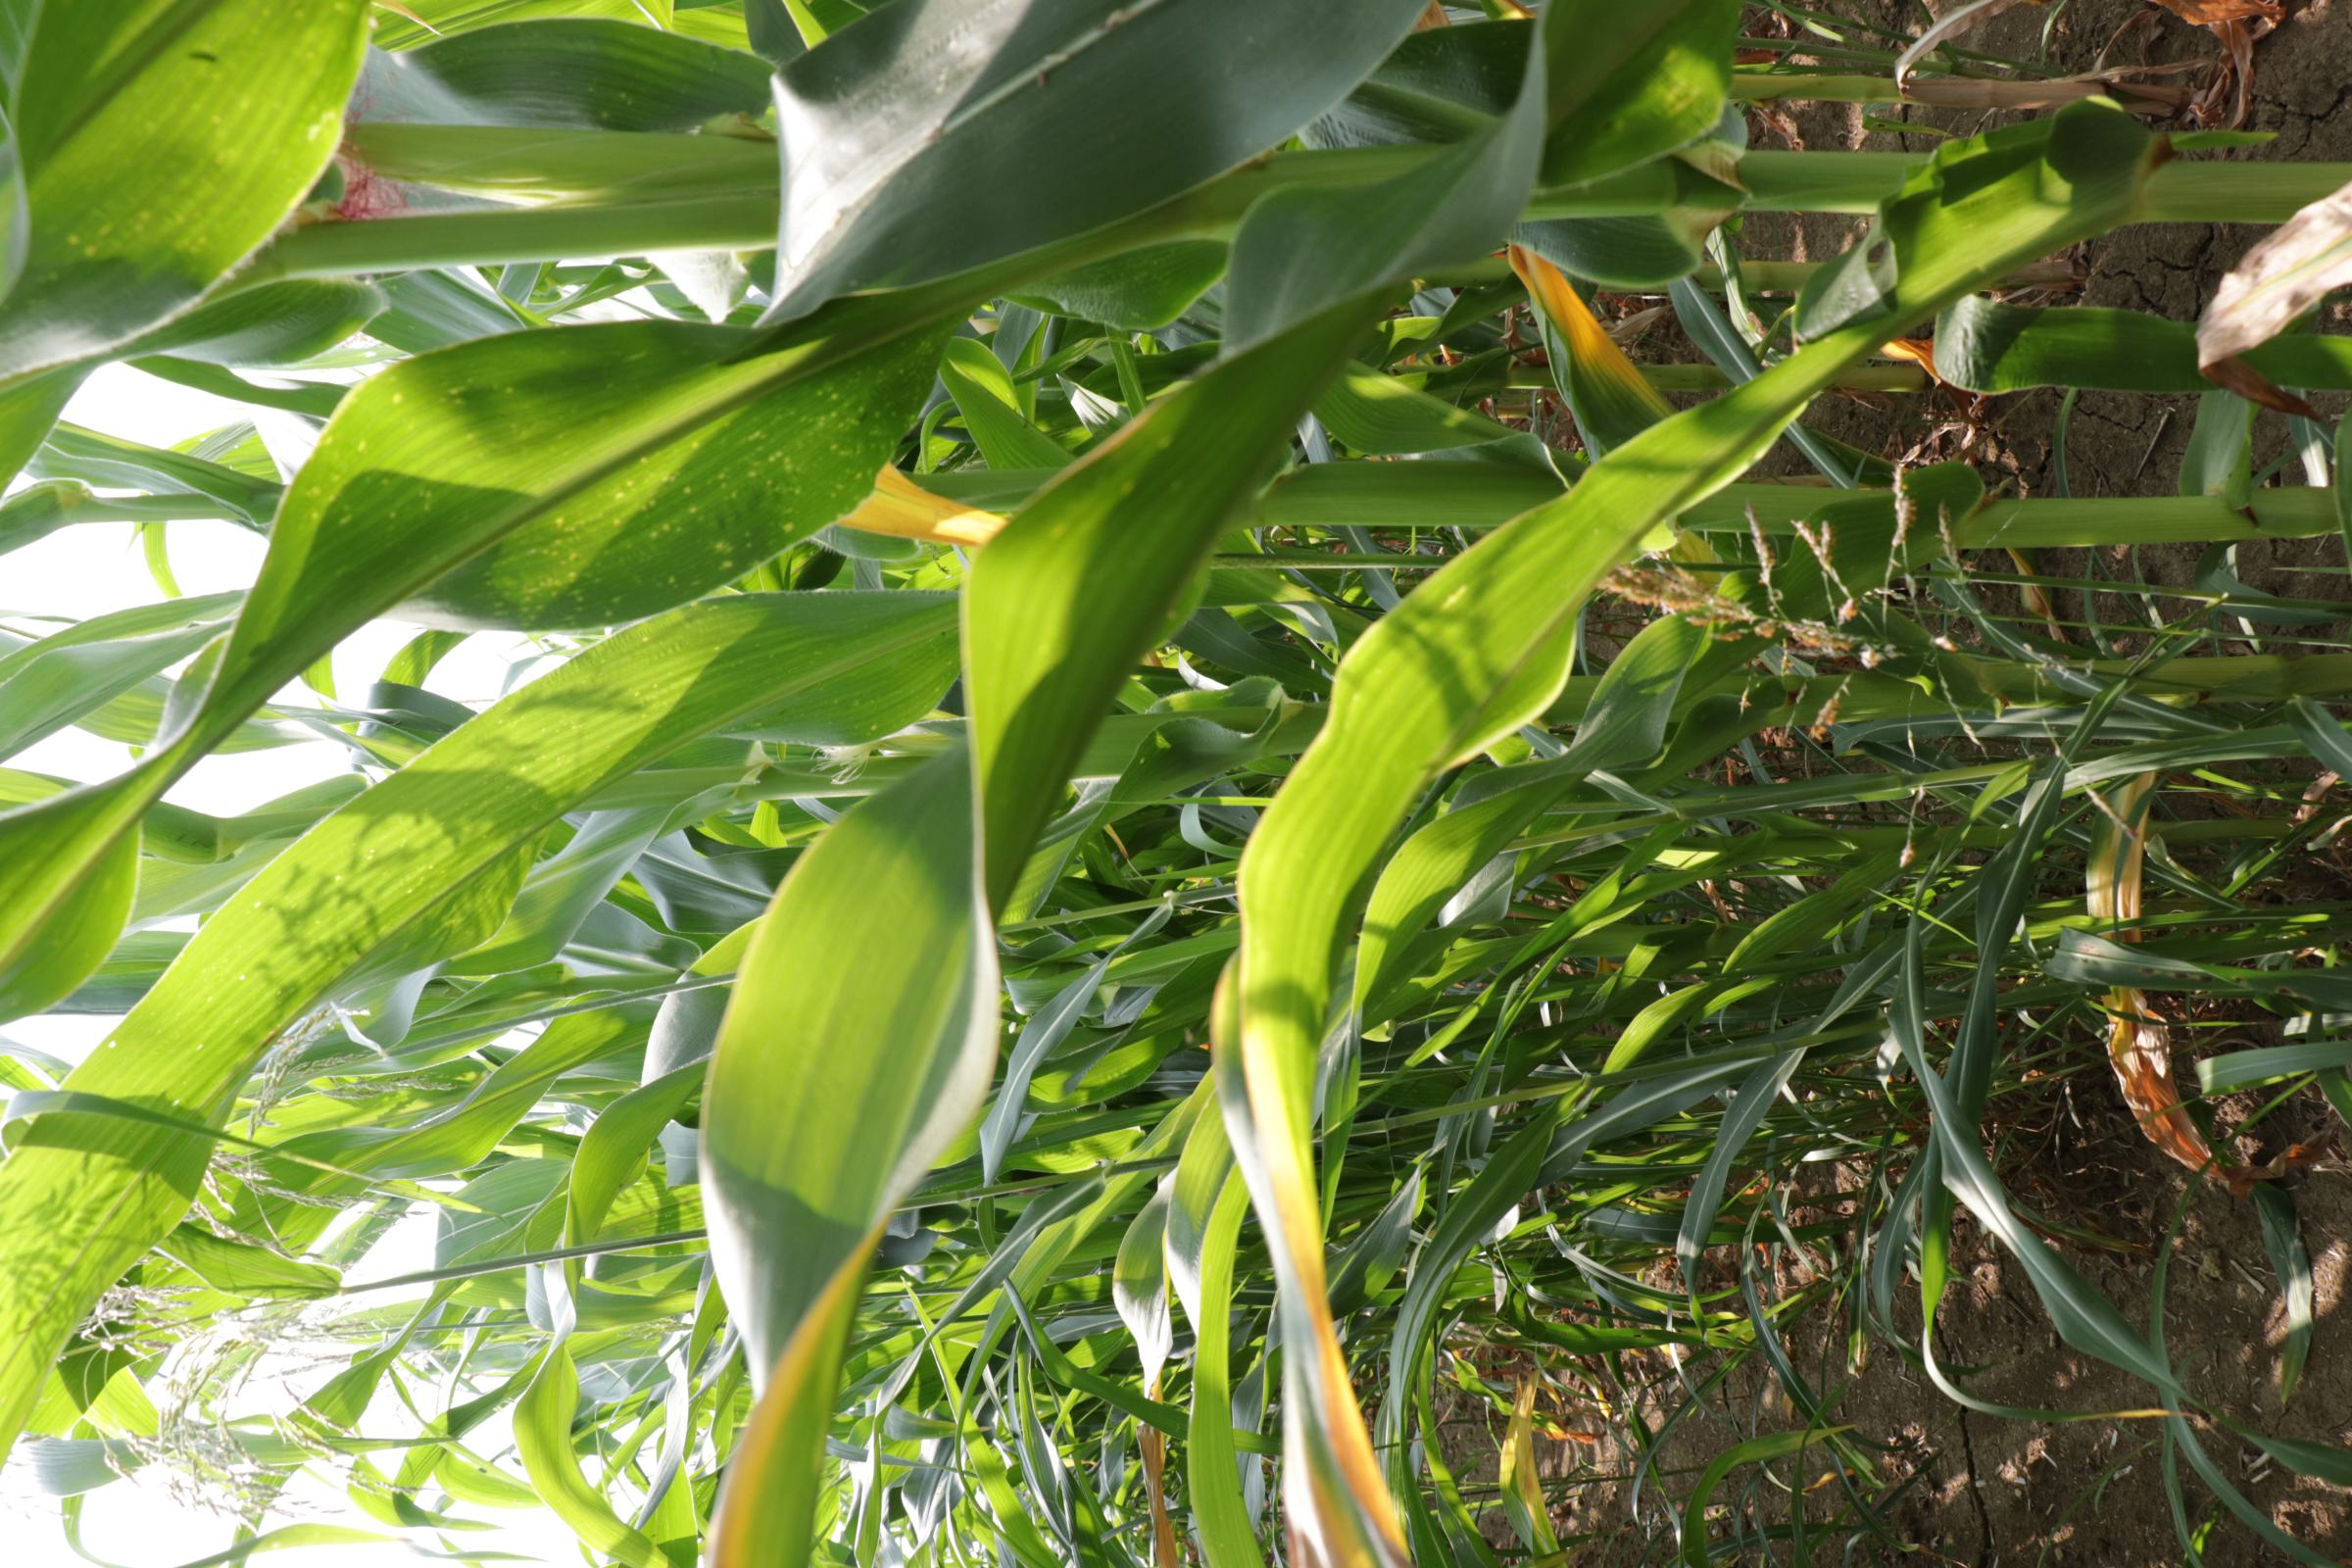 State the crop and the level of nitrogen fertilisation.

maize, reduced nitrogen fertilisation
